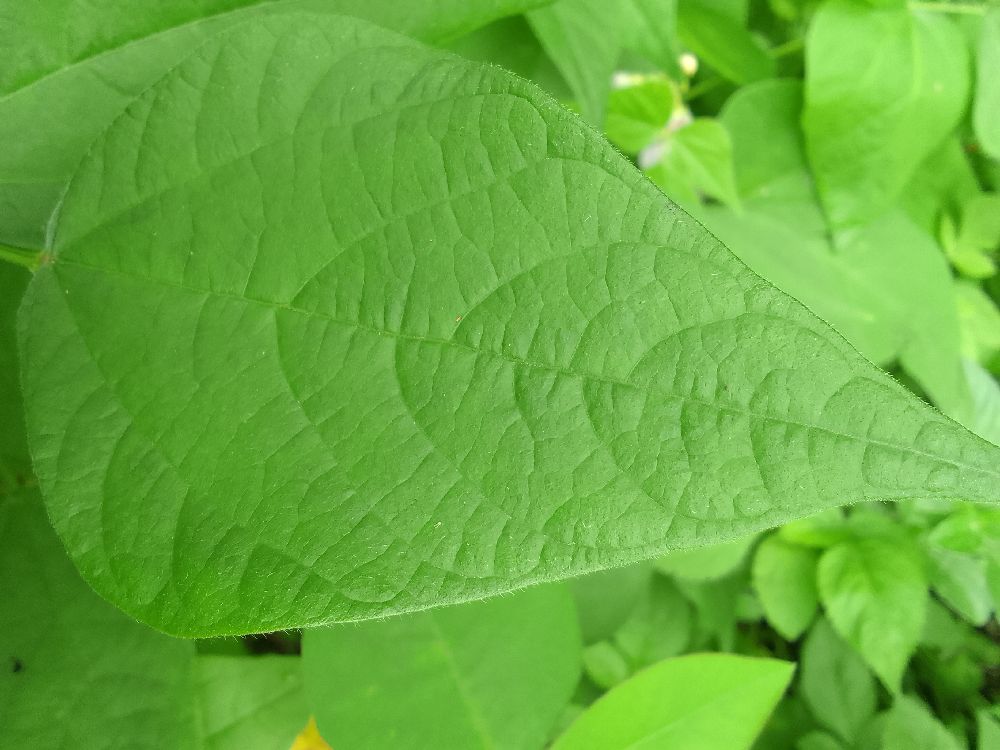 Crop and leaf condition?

common bean, healthy
